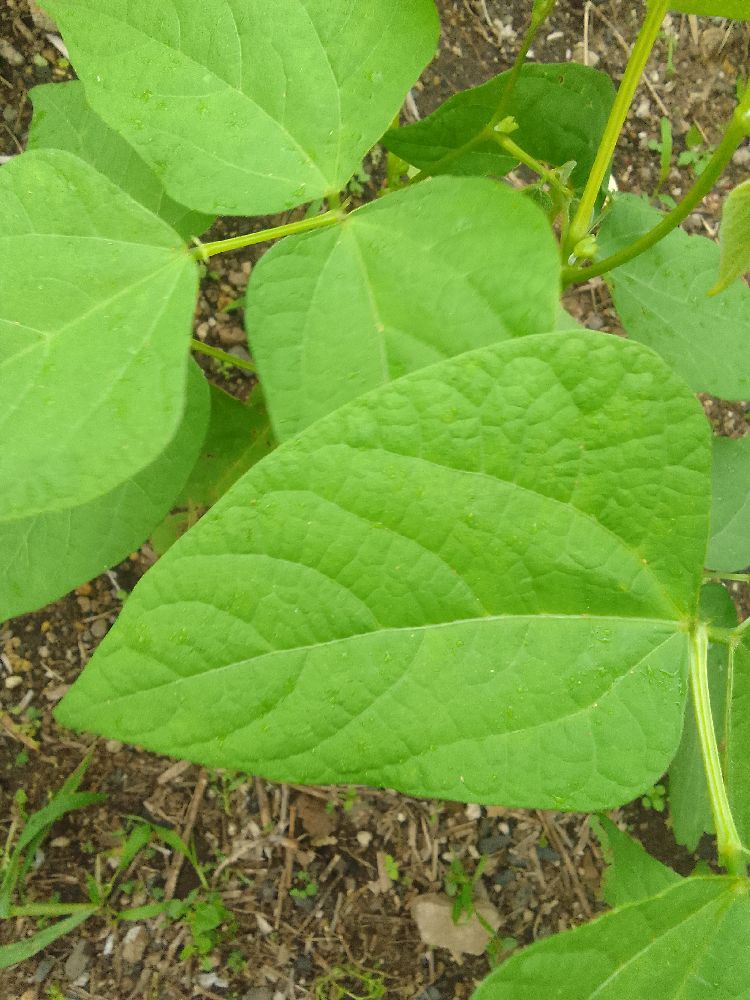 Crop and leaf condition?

common bean, healthy
